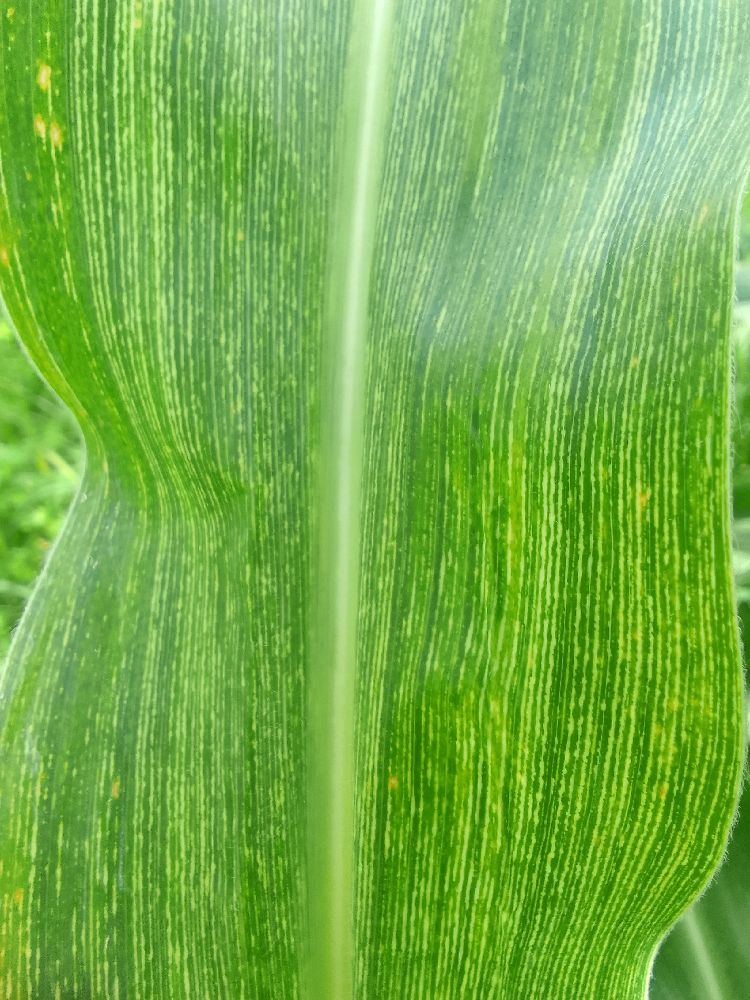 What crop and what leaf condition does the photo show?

maize, maize streak virus
